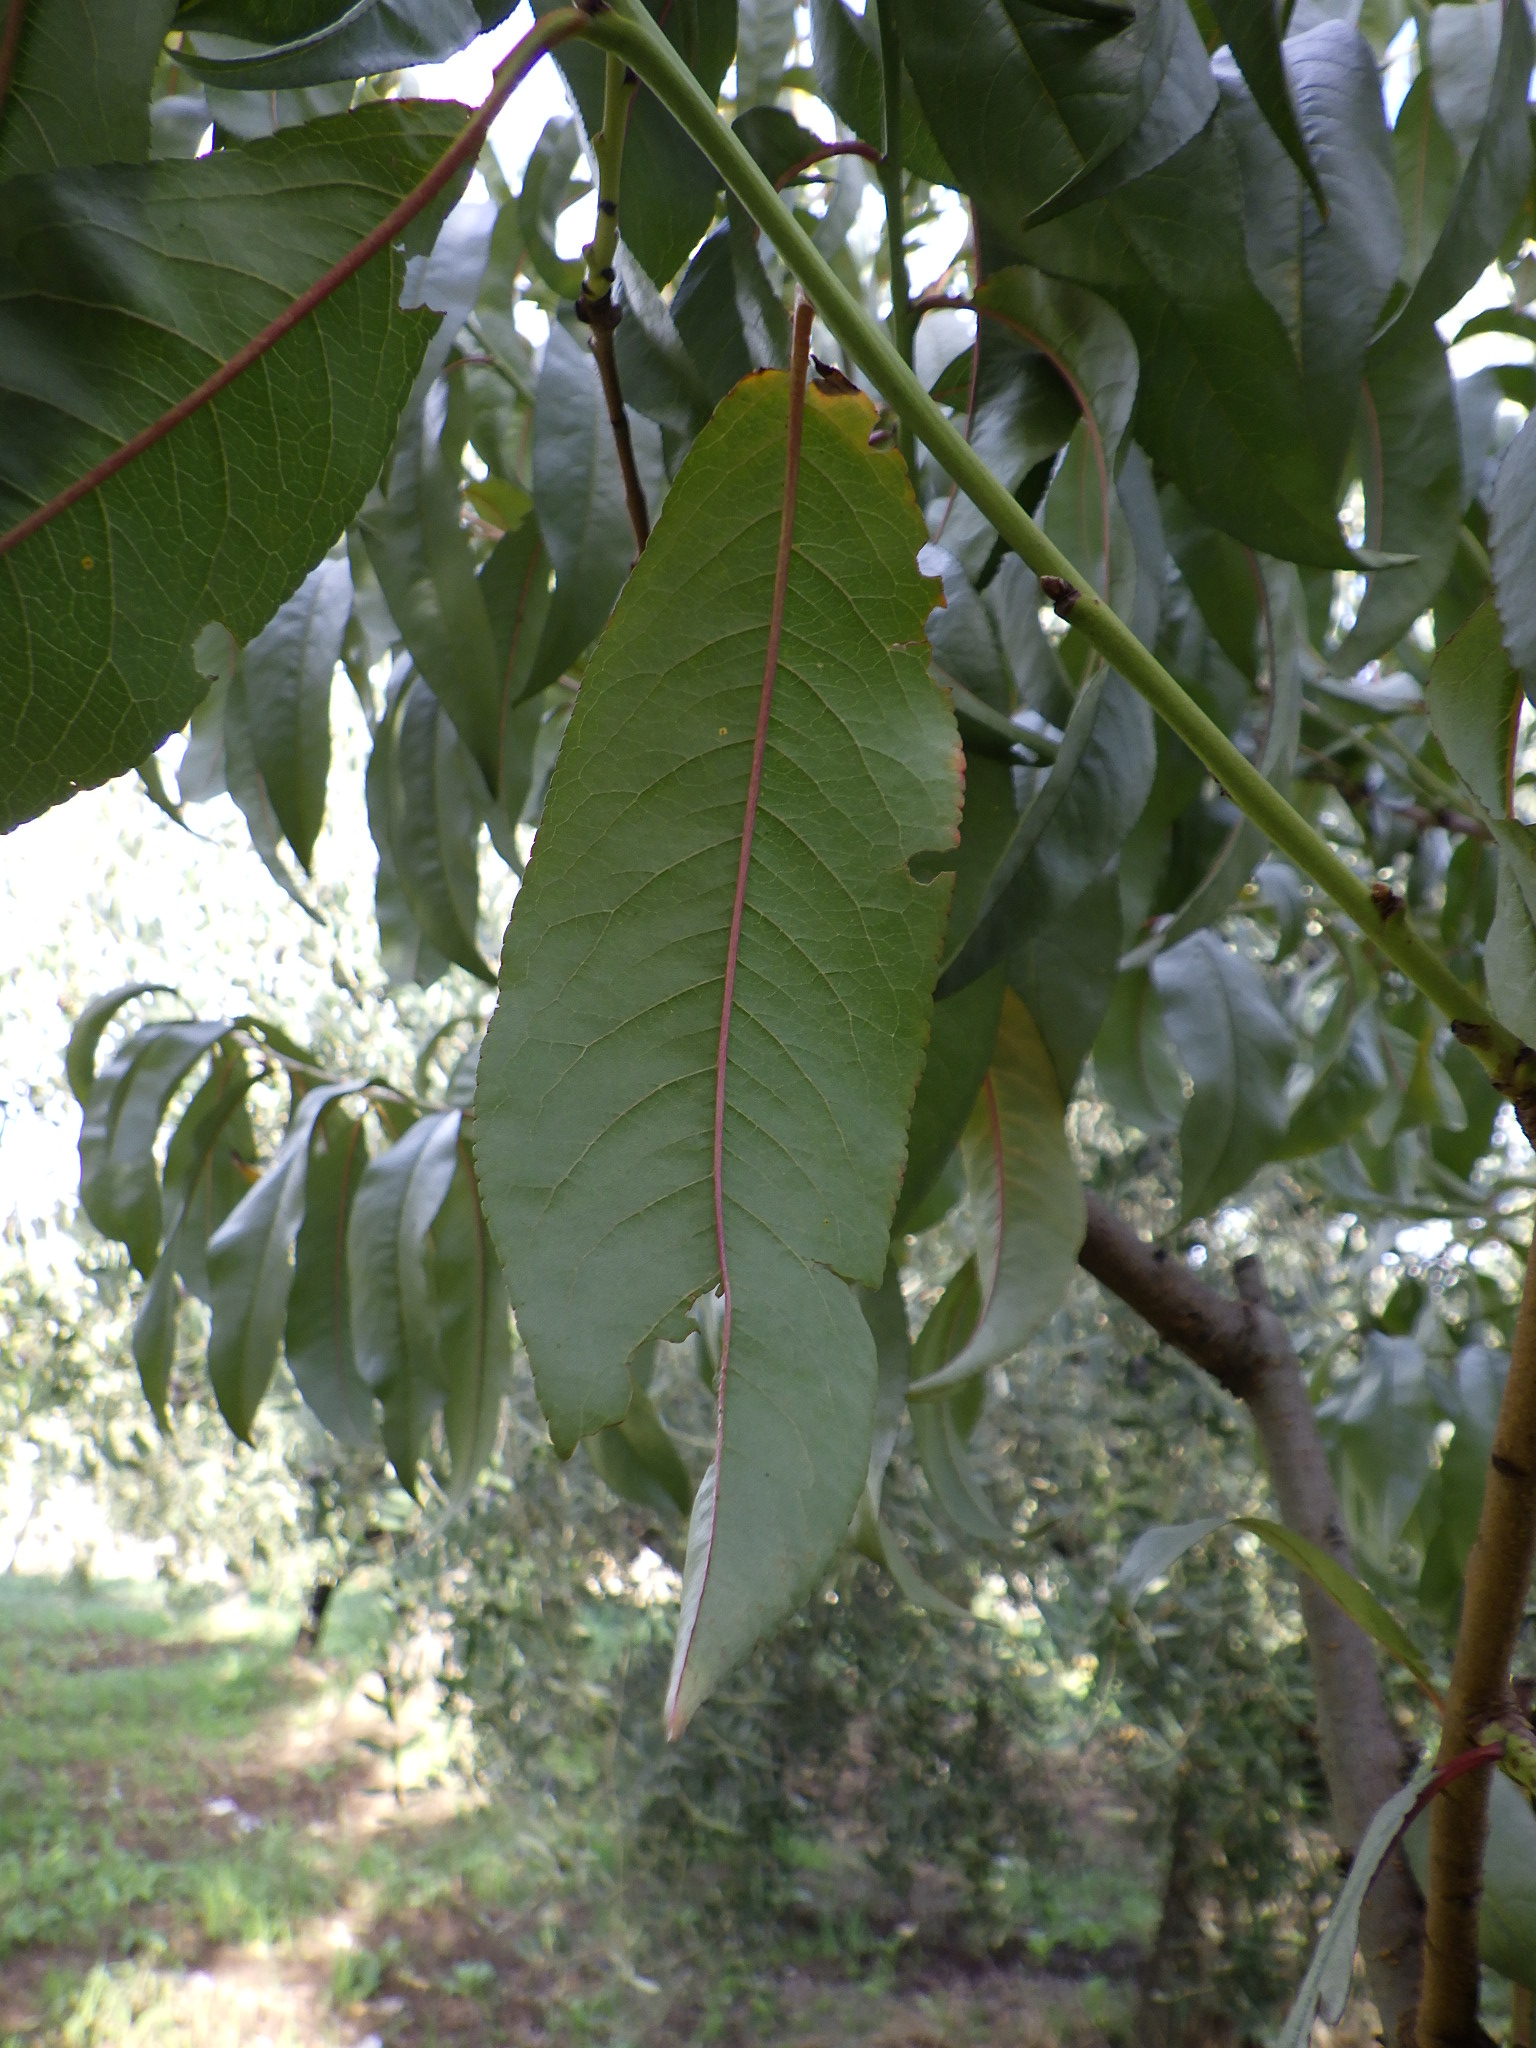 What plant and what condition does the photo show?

peach, shot hole disease
